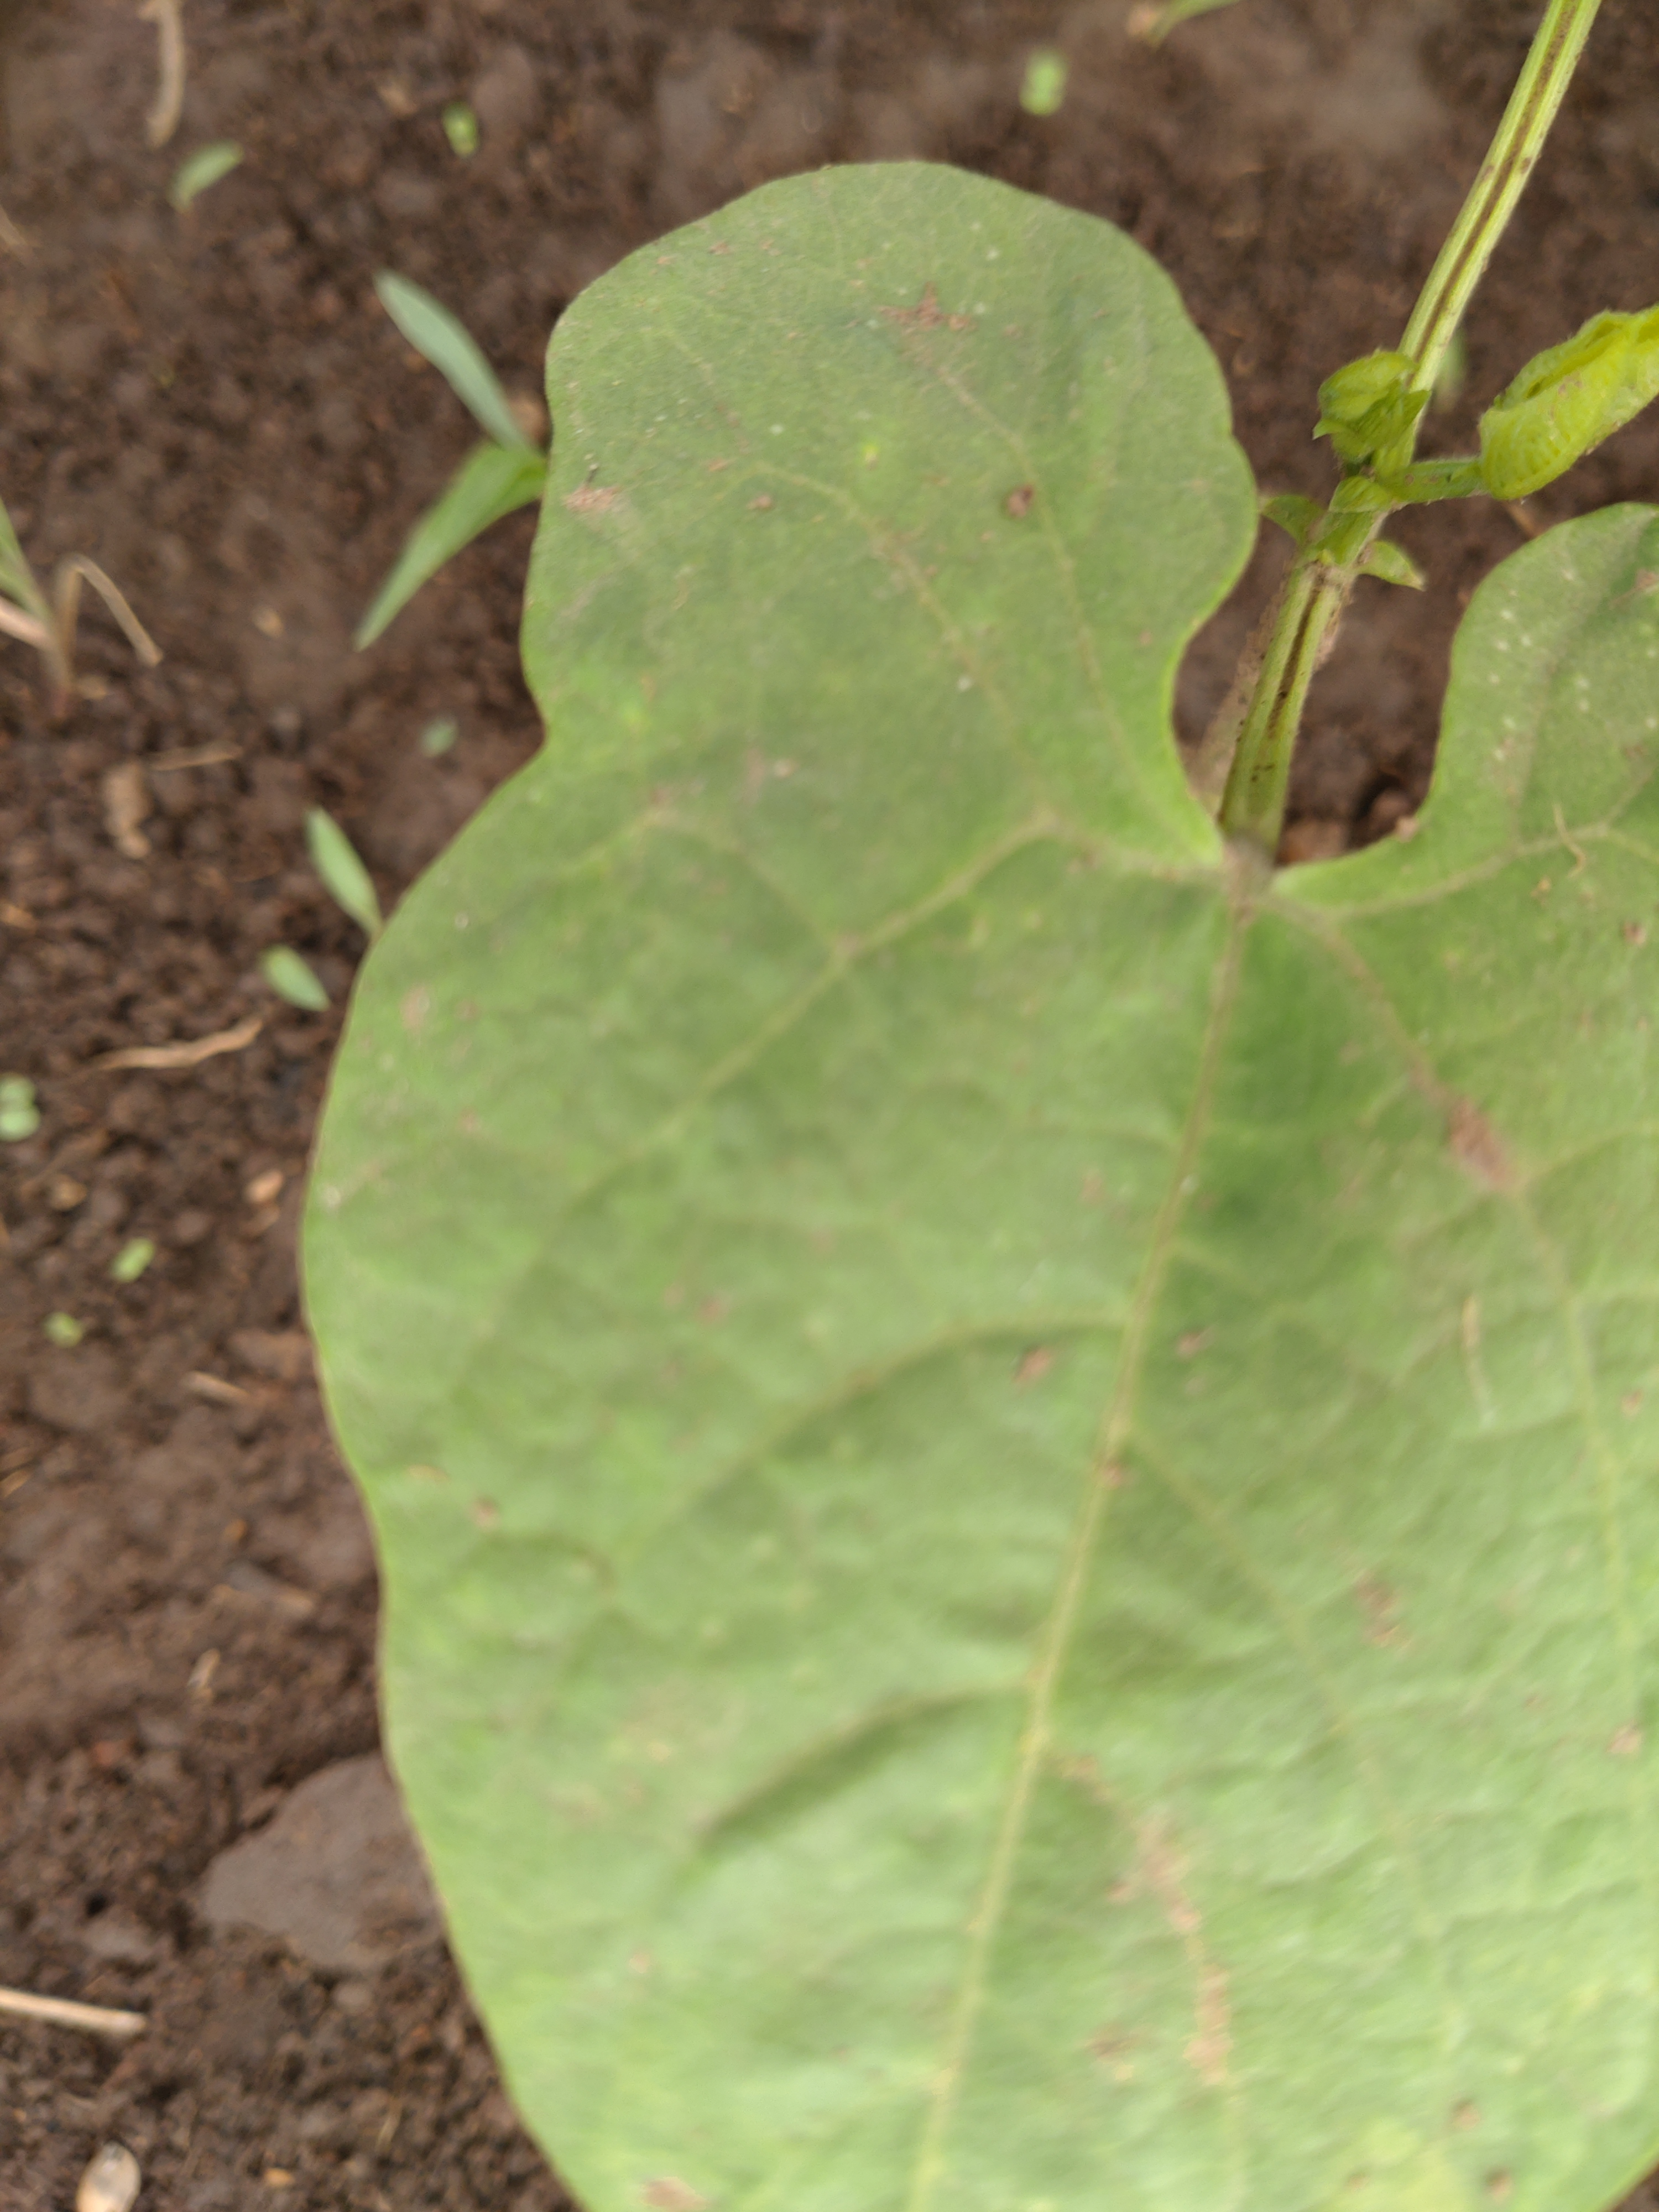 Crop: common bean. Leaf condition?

healthy
